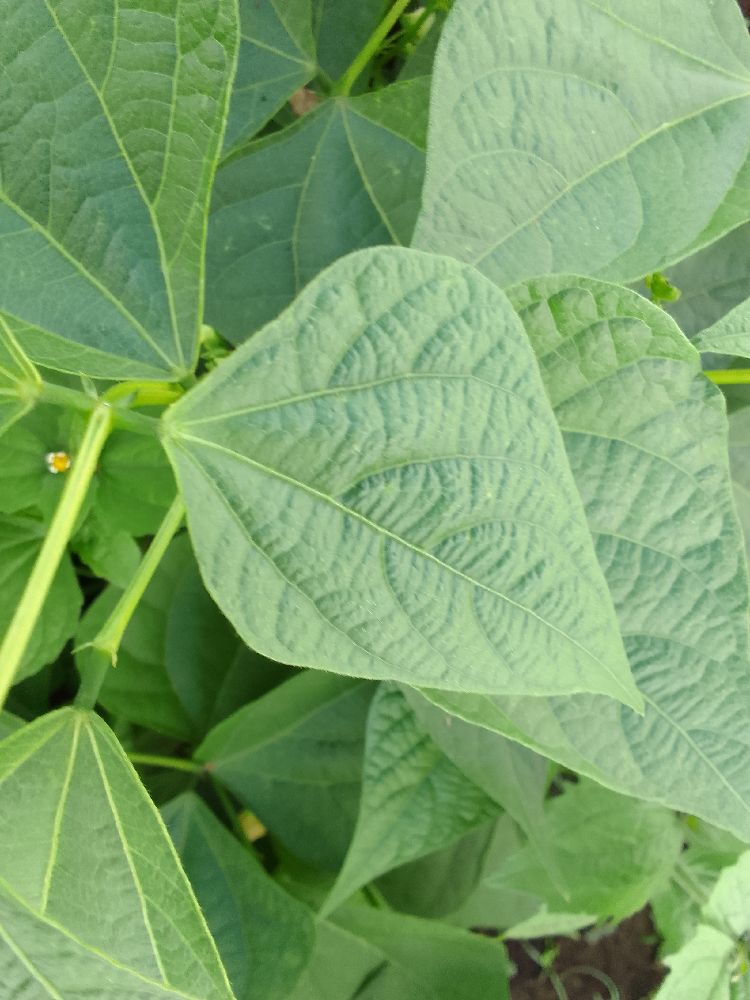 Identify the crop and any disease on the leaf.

common bean, healthy
